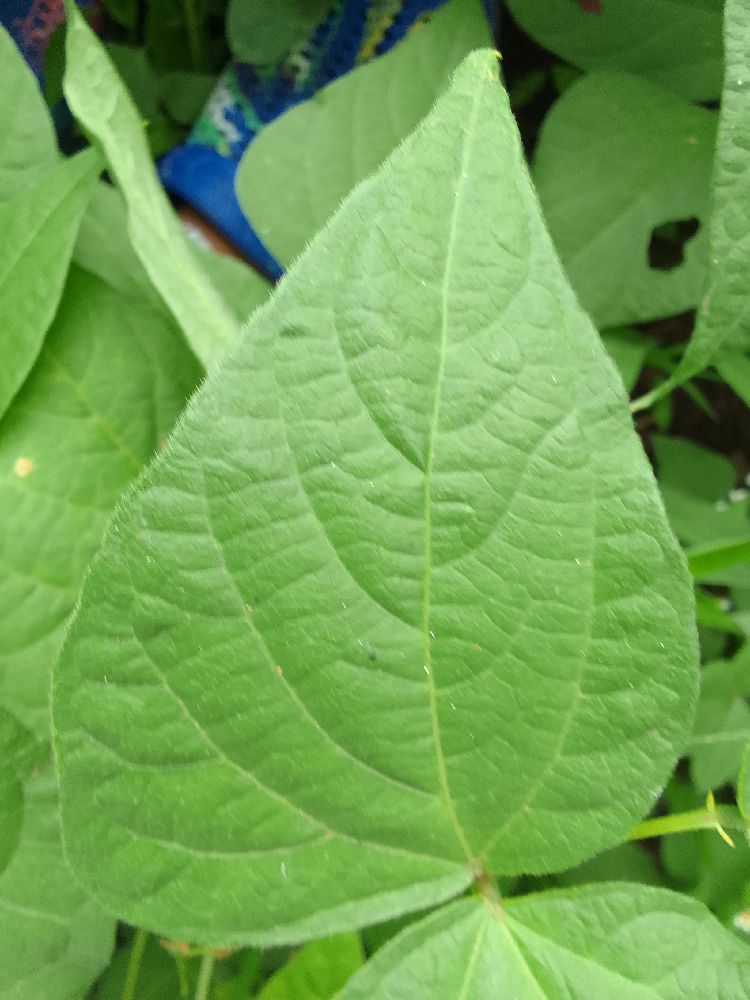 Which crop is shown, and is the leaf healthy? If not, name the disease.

common bean, healthy
